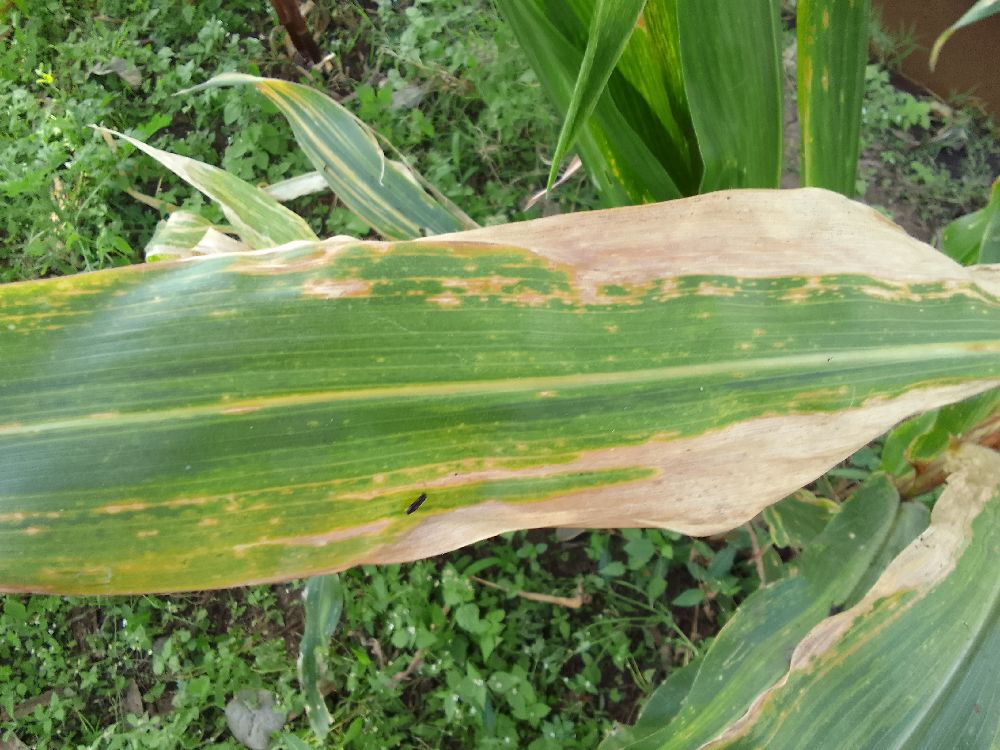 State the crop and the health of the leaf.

maize, maize lethal necrosis
